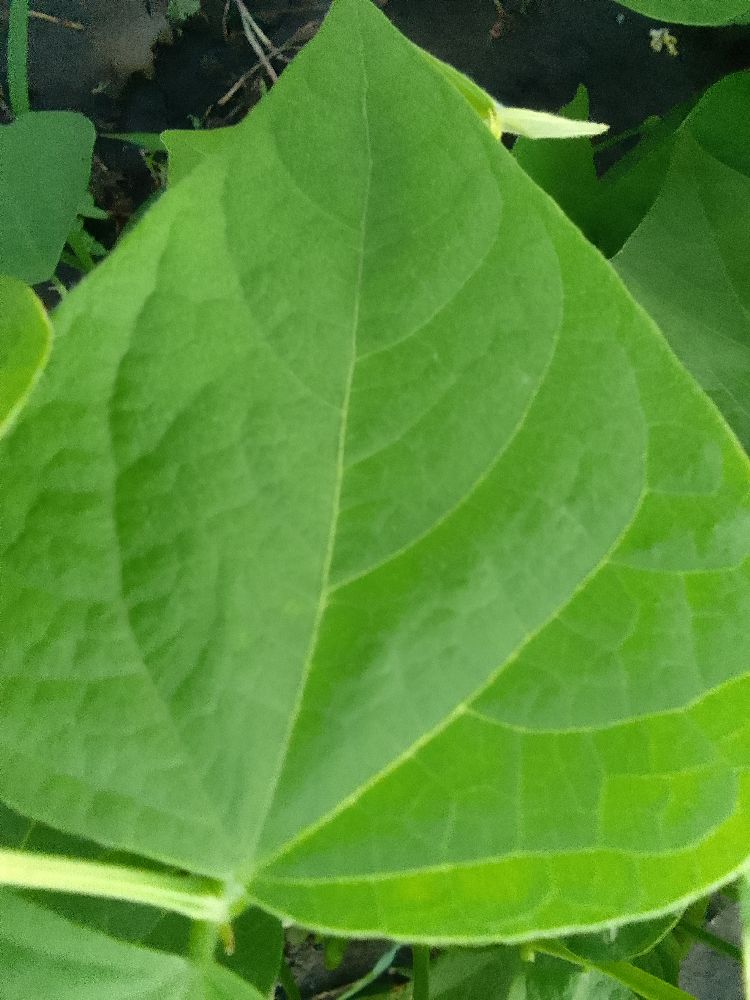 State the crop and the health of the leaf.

common bean, healthy
